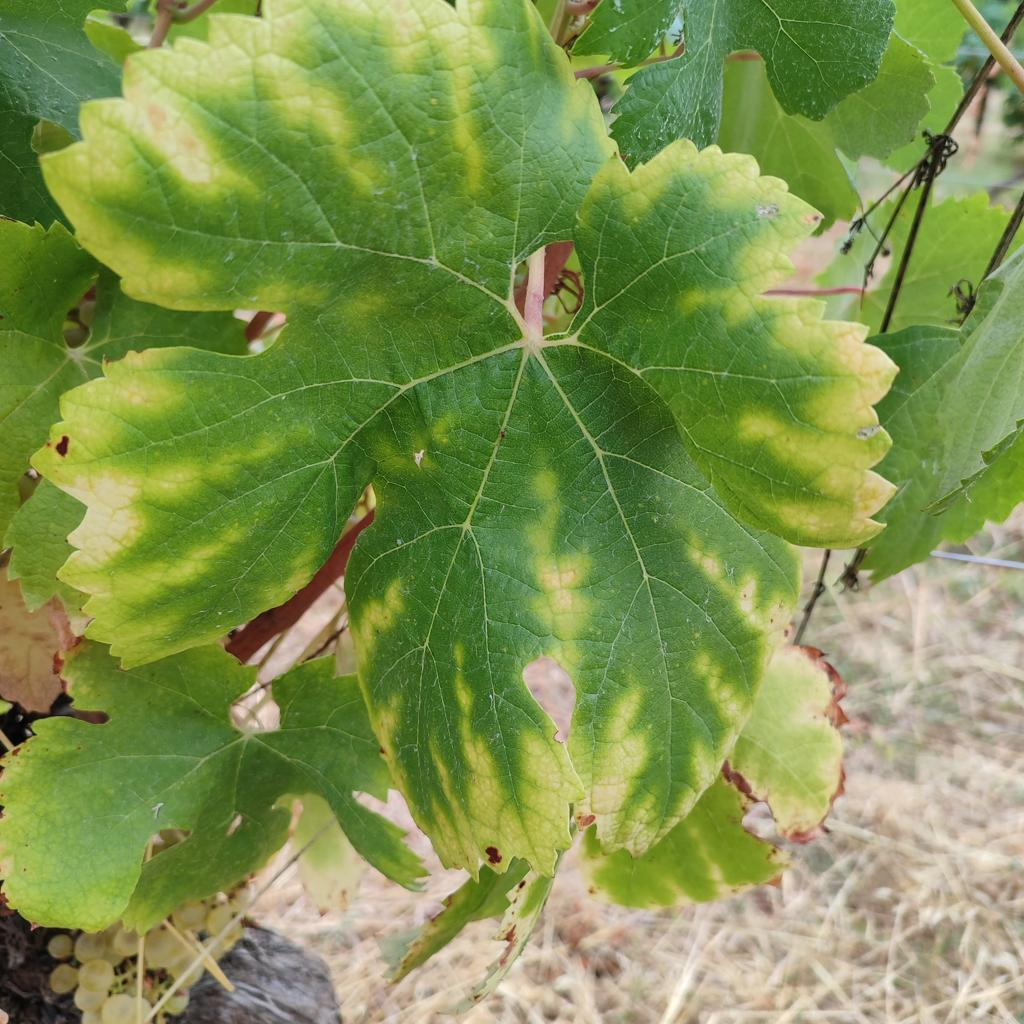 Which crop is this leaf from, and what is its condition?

grapevine, esca complex
